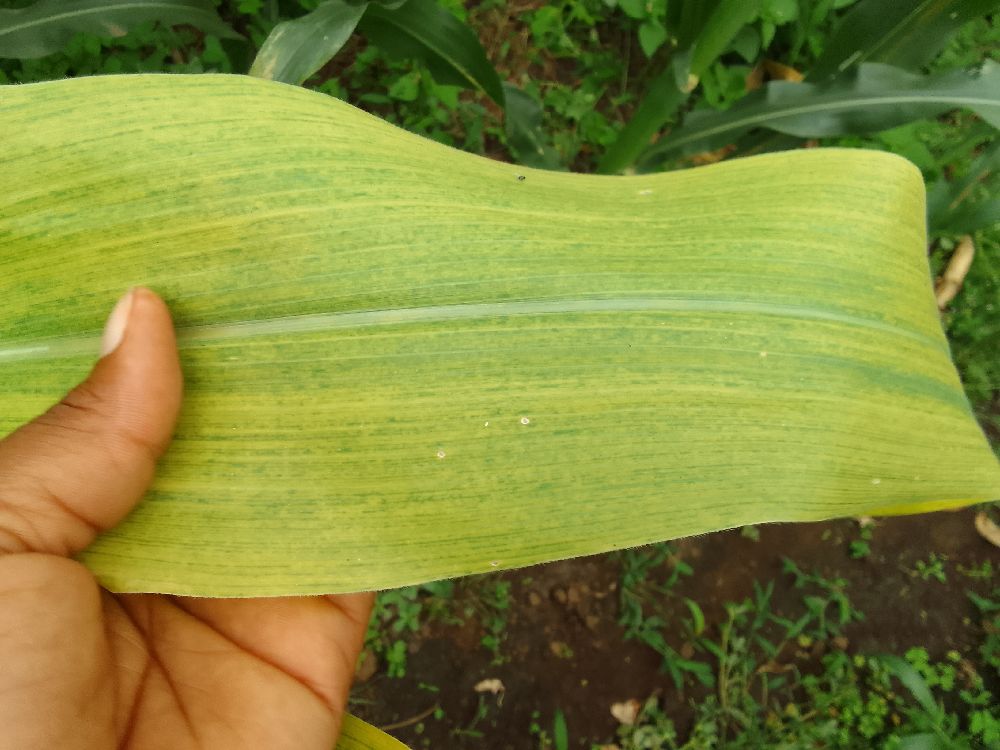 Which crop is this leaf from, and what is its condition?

maize, maize lethal necrosis
